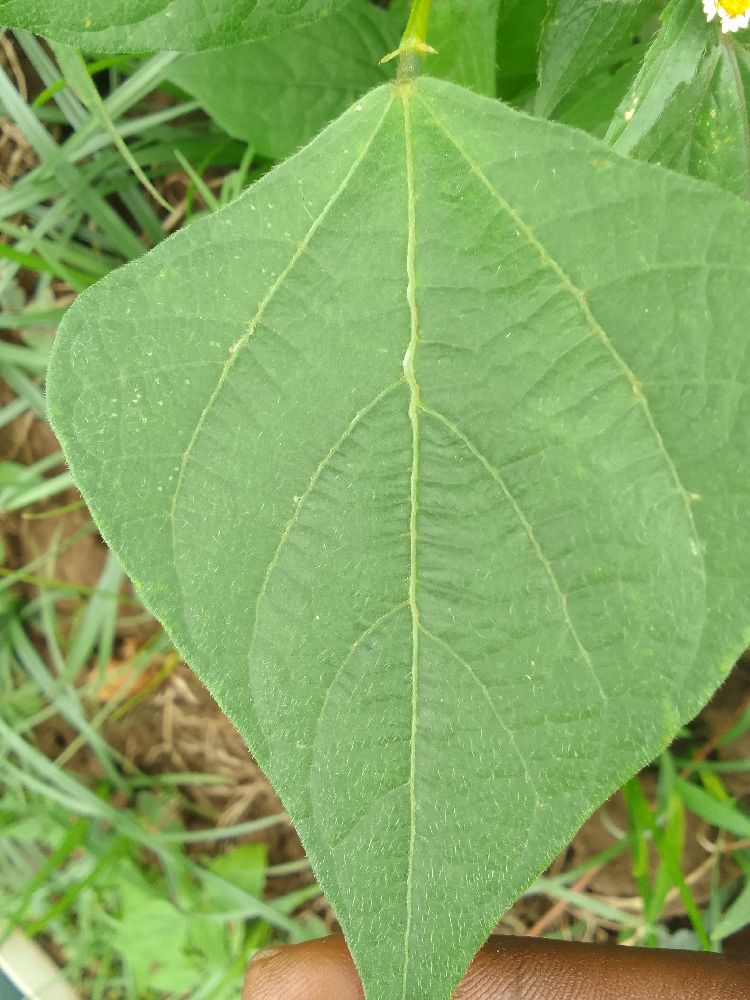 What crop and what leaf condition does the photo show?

common bean, healthy
